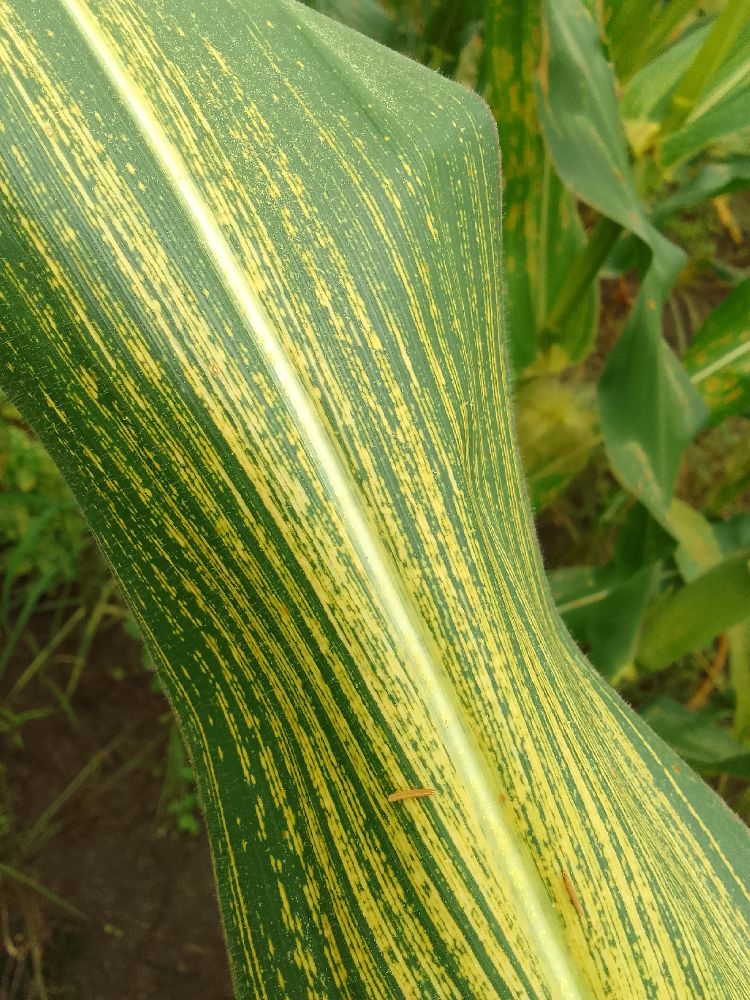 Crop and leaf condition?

maize, maize streak virus
